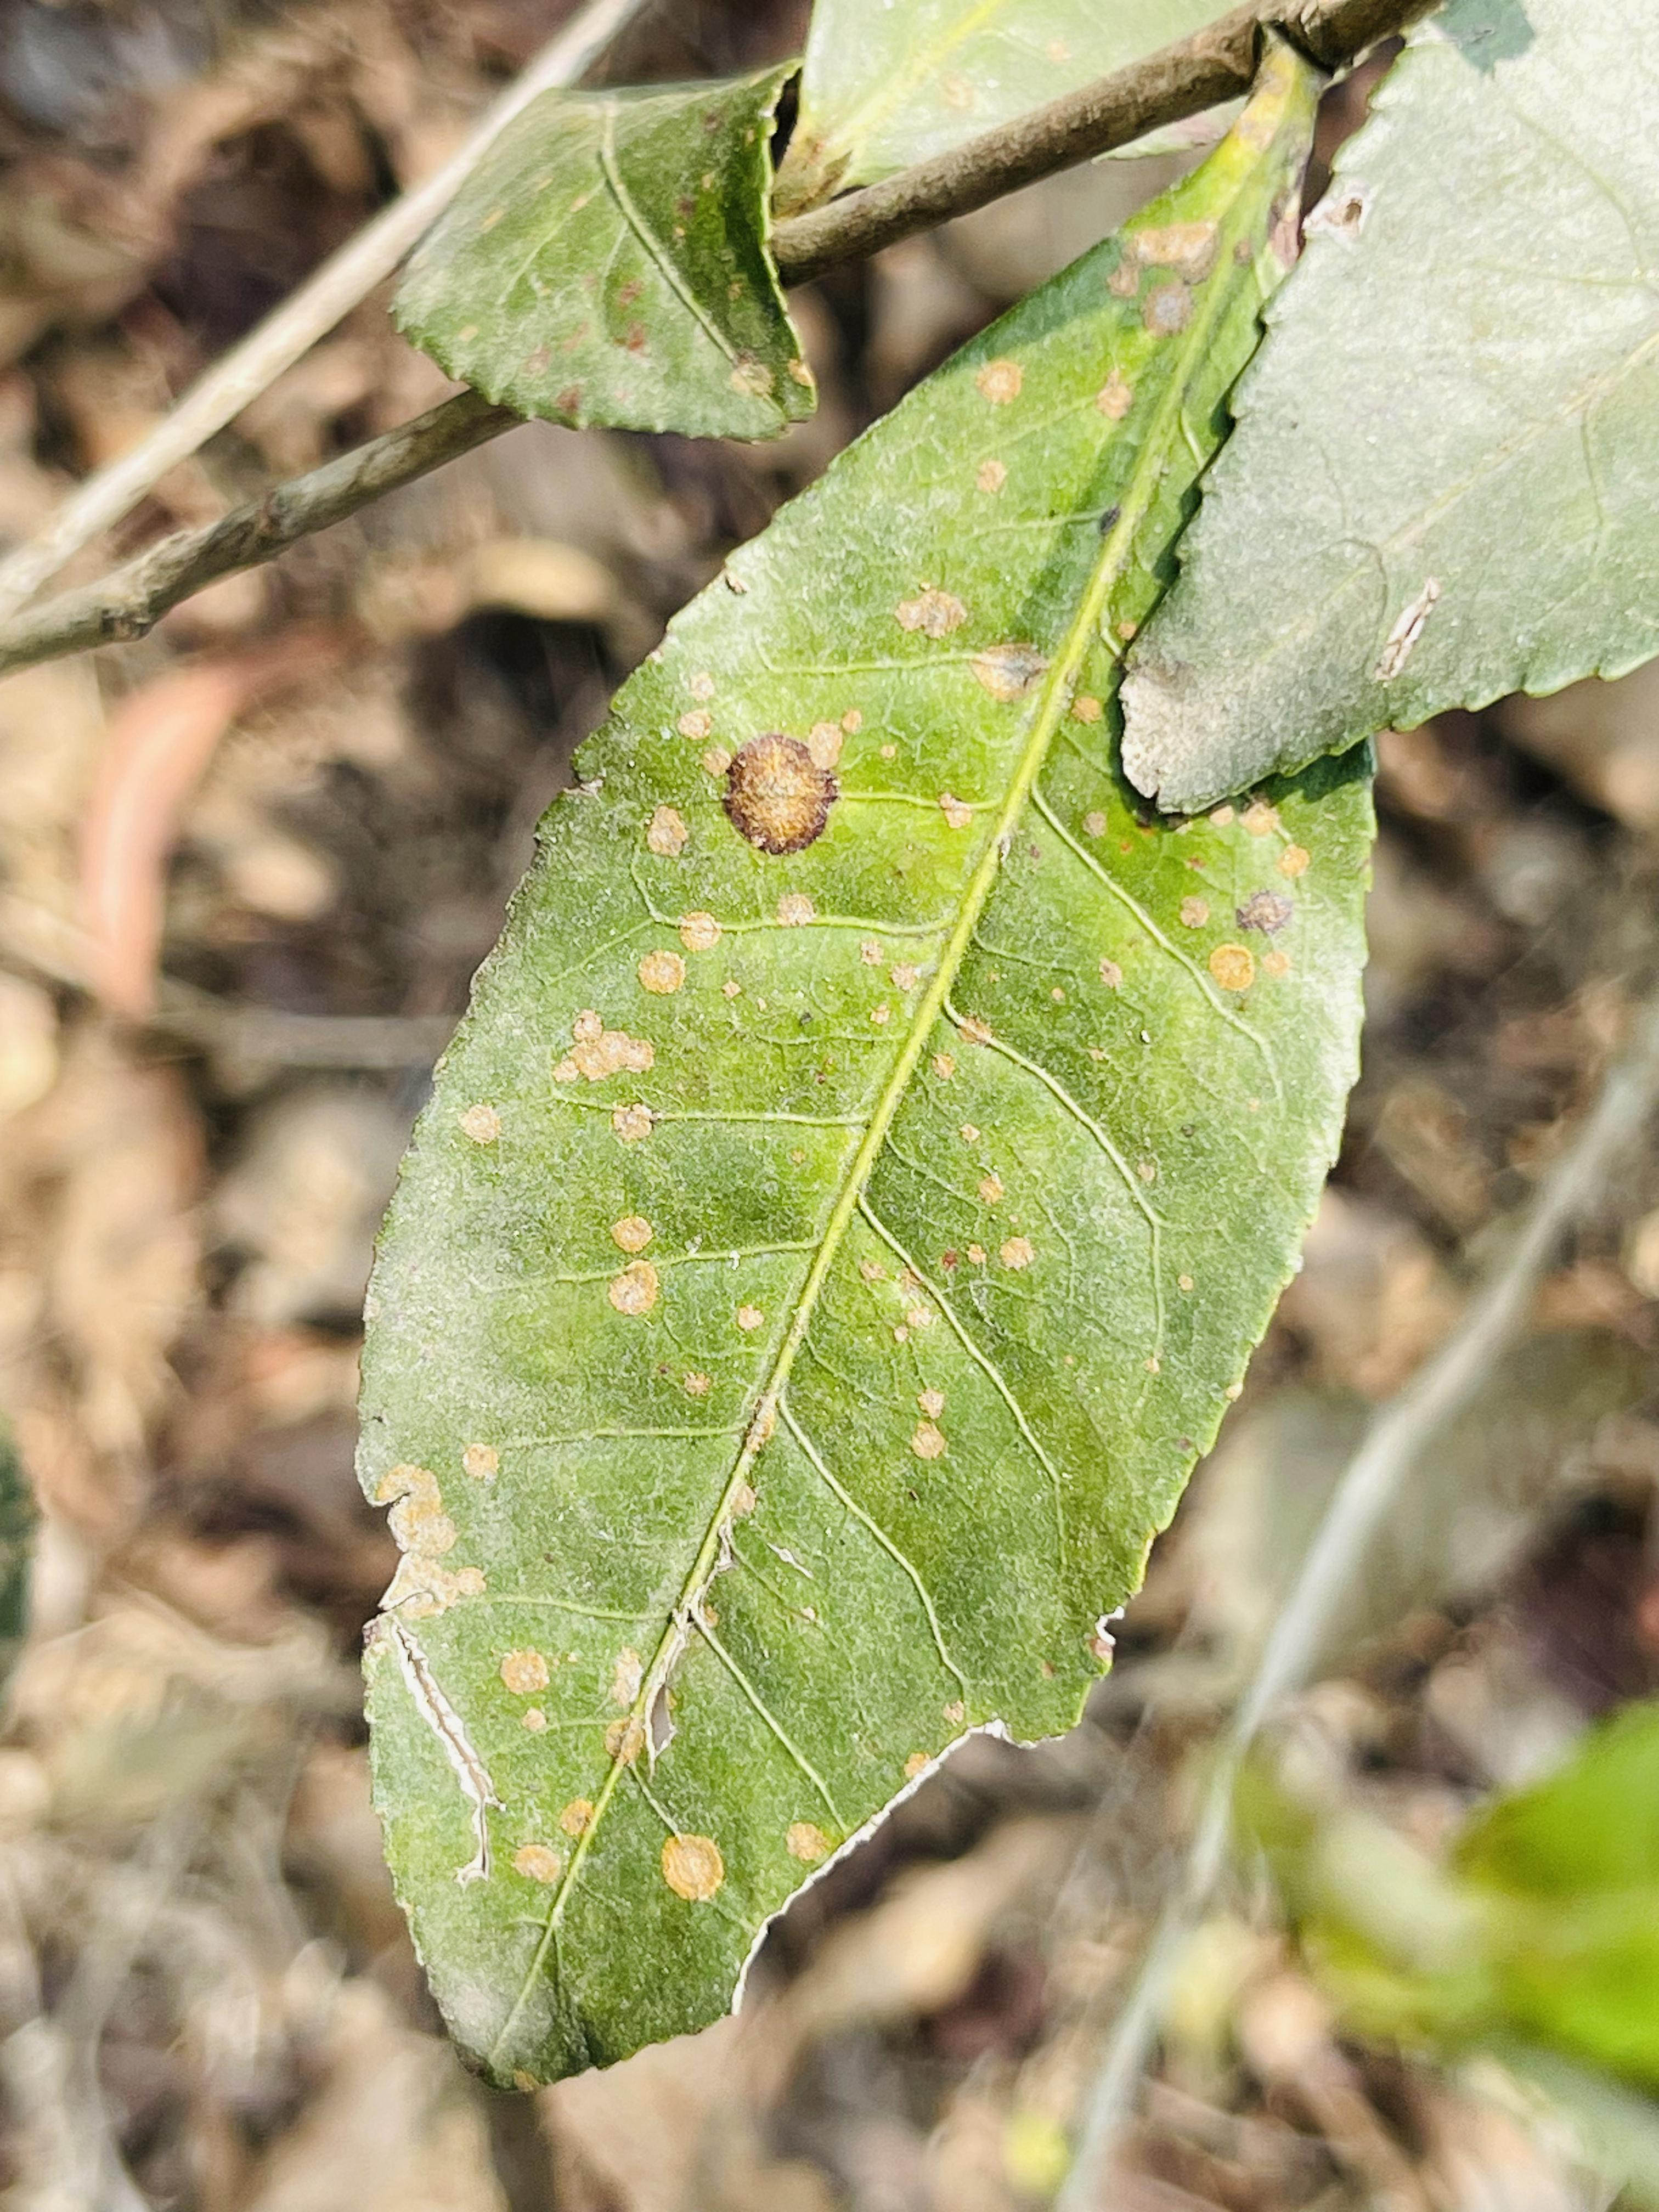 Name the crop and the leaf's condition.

tea, red rust
